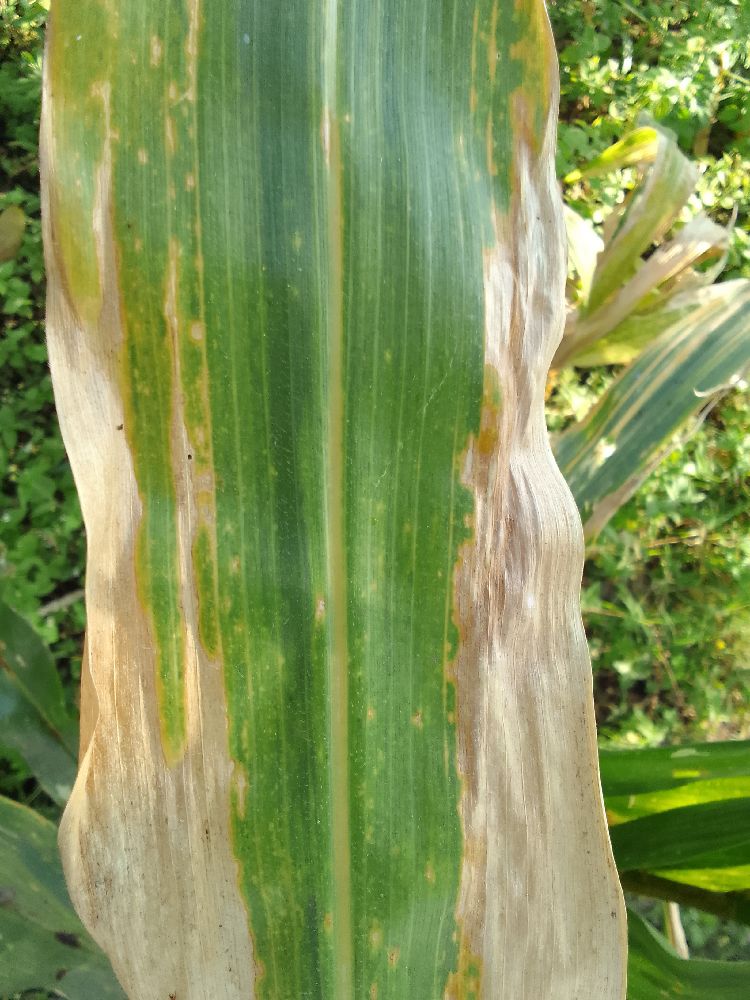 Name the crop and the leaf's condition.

maize, maize lethal necrosis
